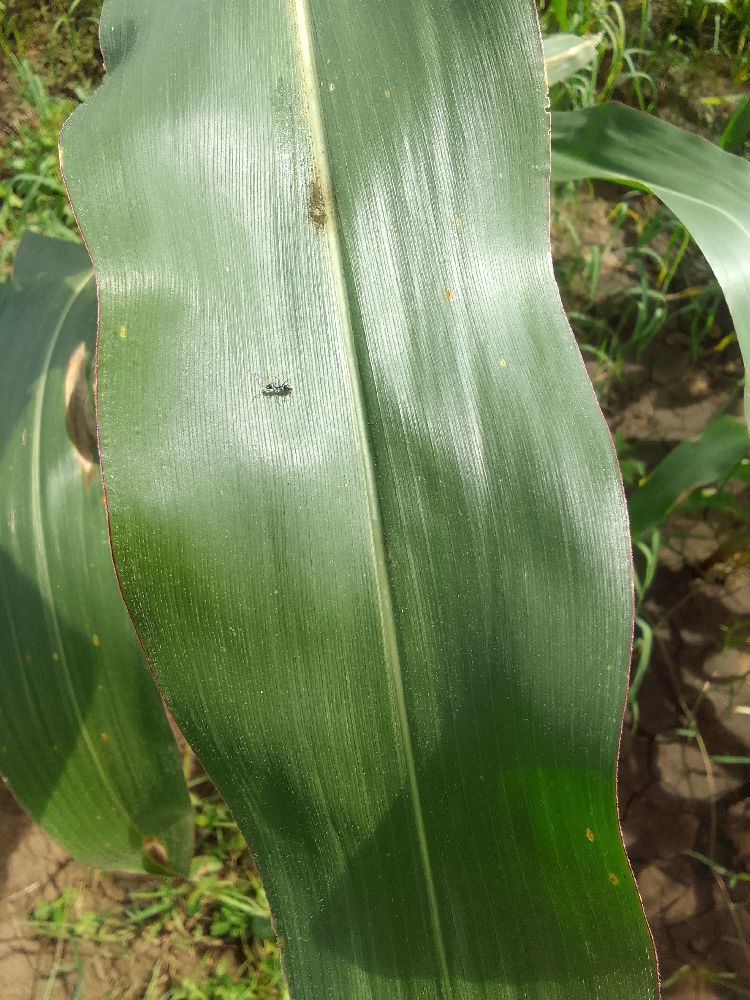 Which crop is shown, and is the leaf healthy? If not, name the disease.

maize, healthy
